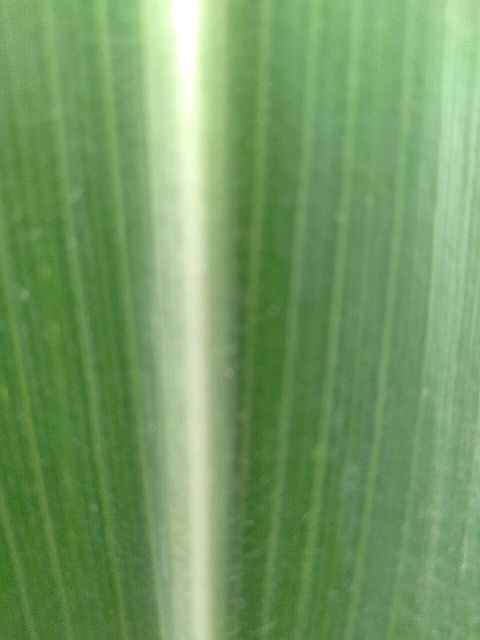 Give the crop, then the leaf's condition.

maize, healthy
